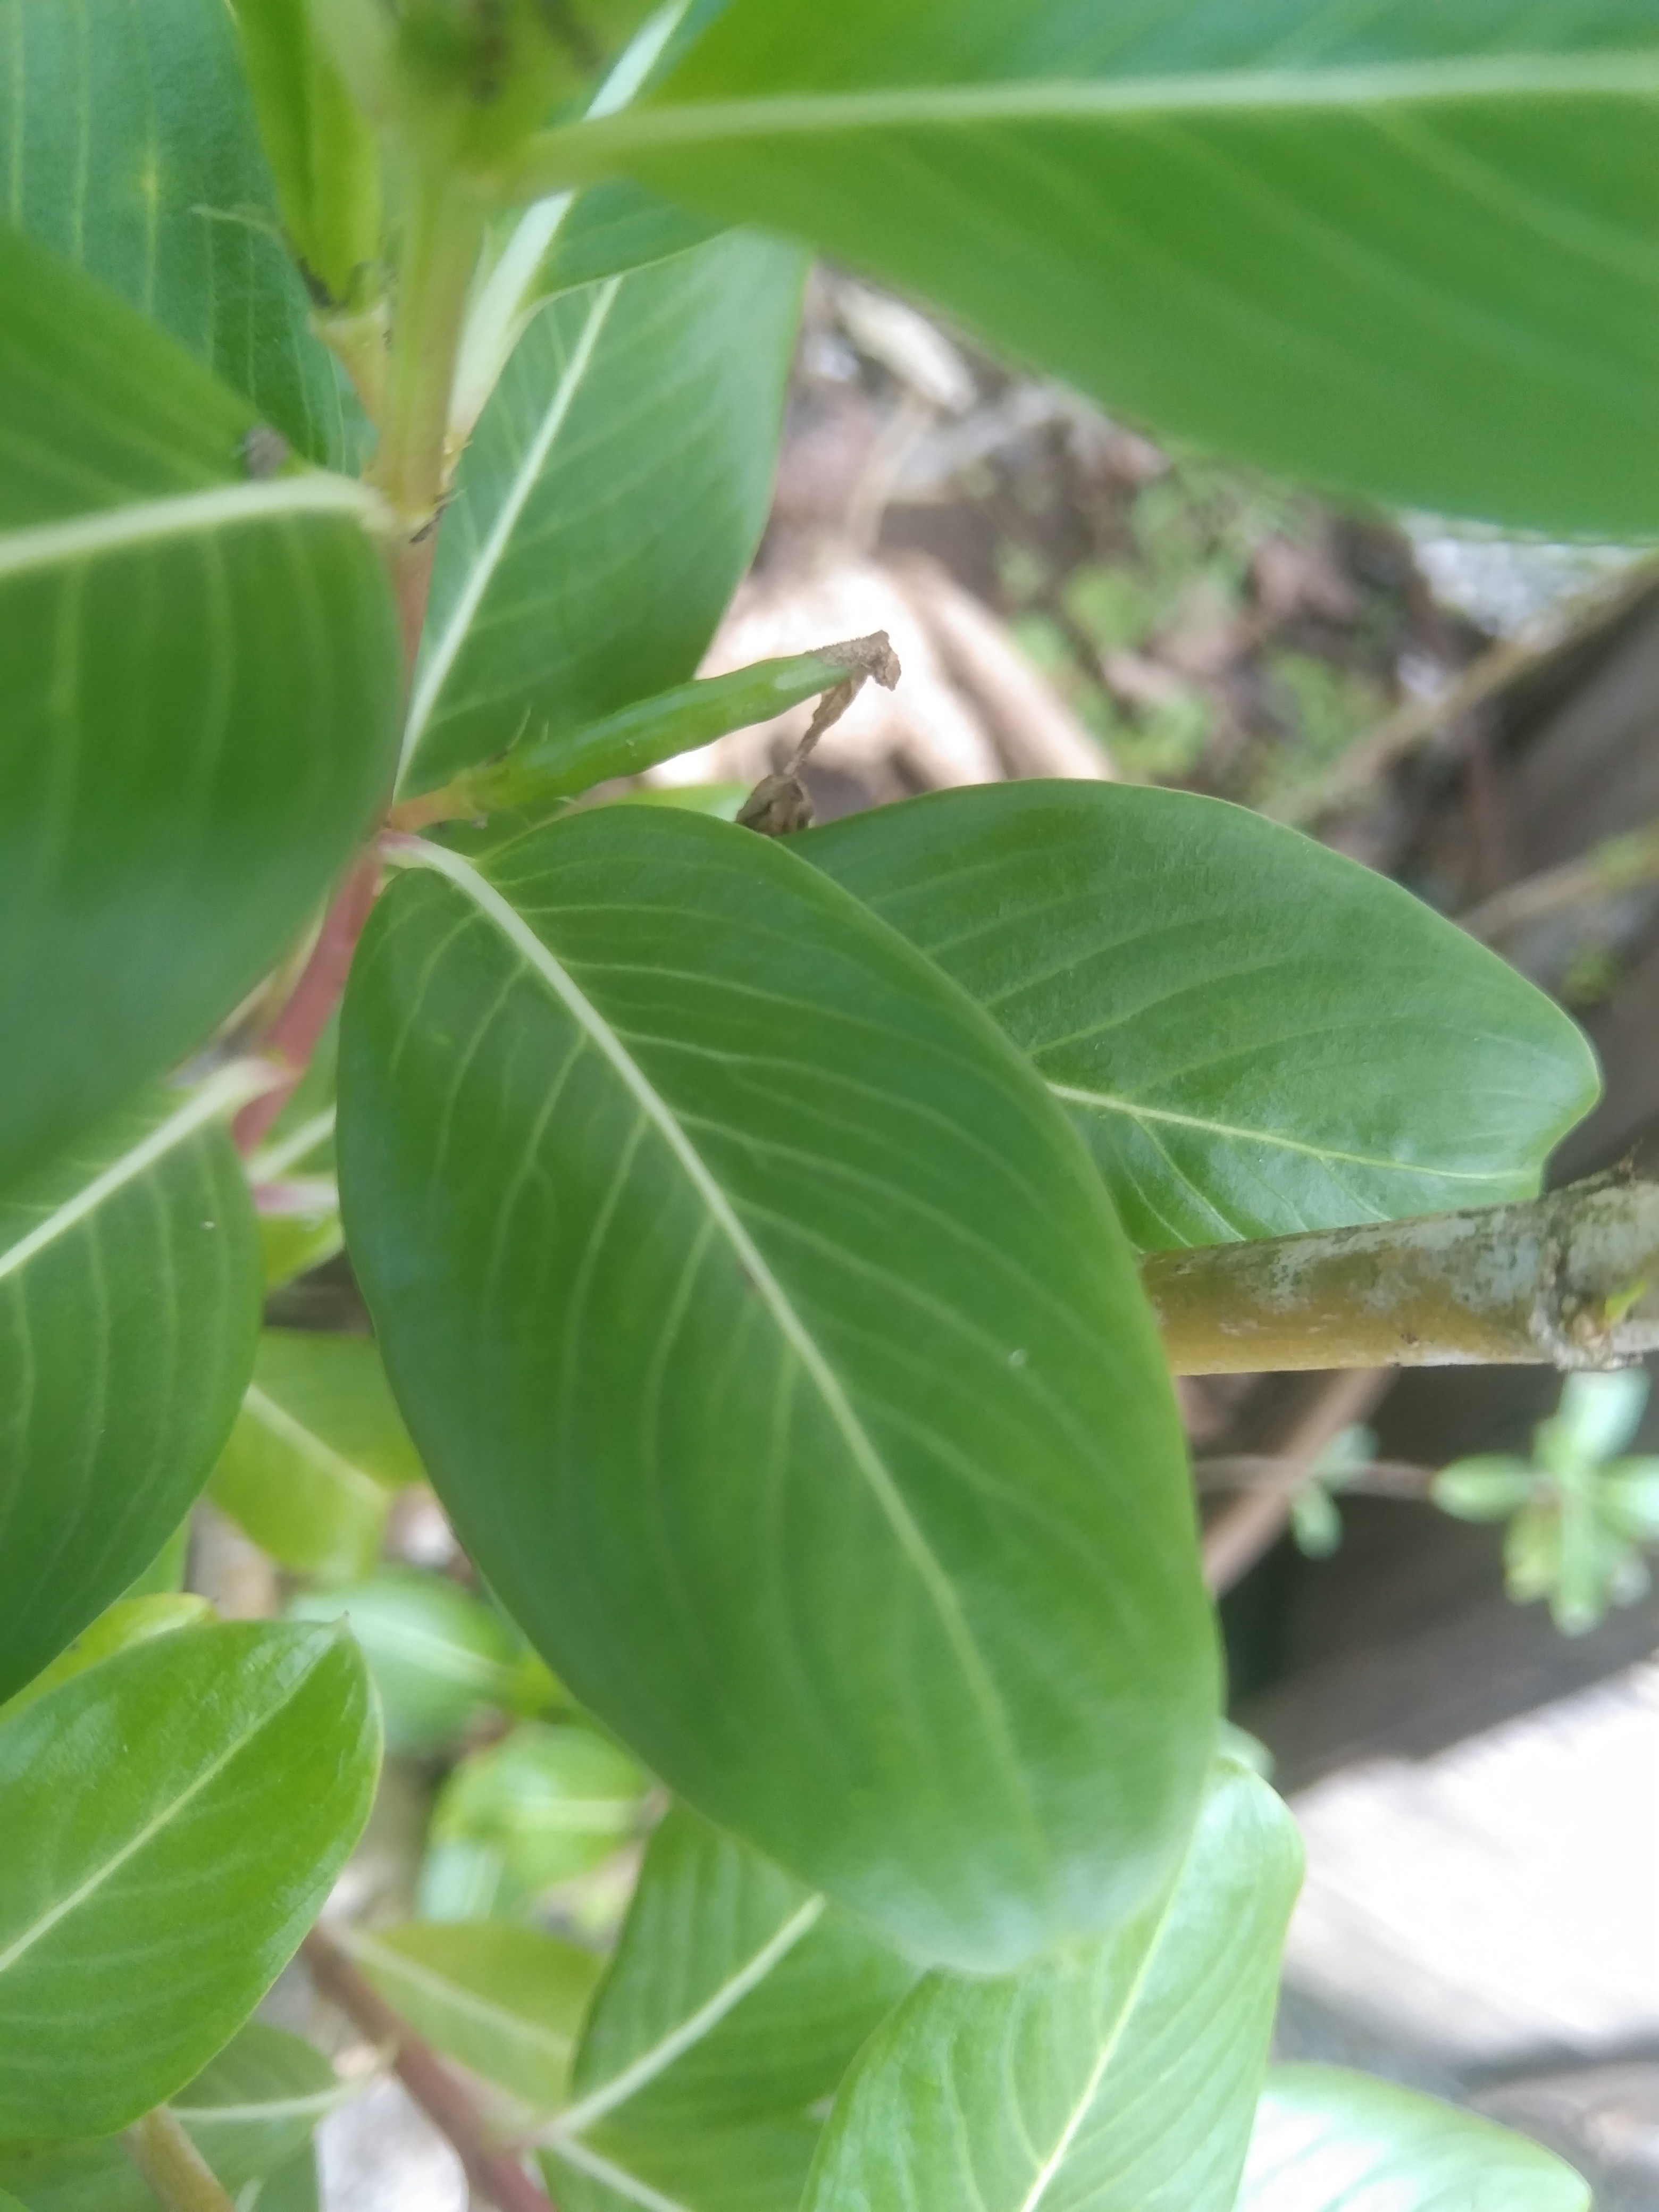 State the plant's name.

rose periwinkle
